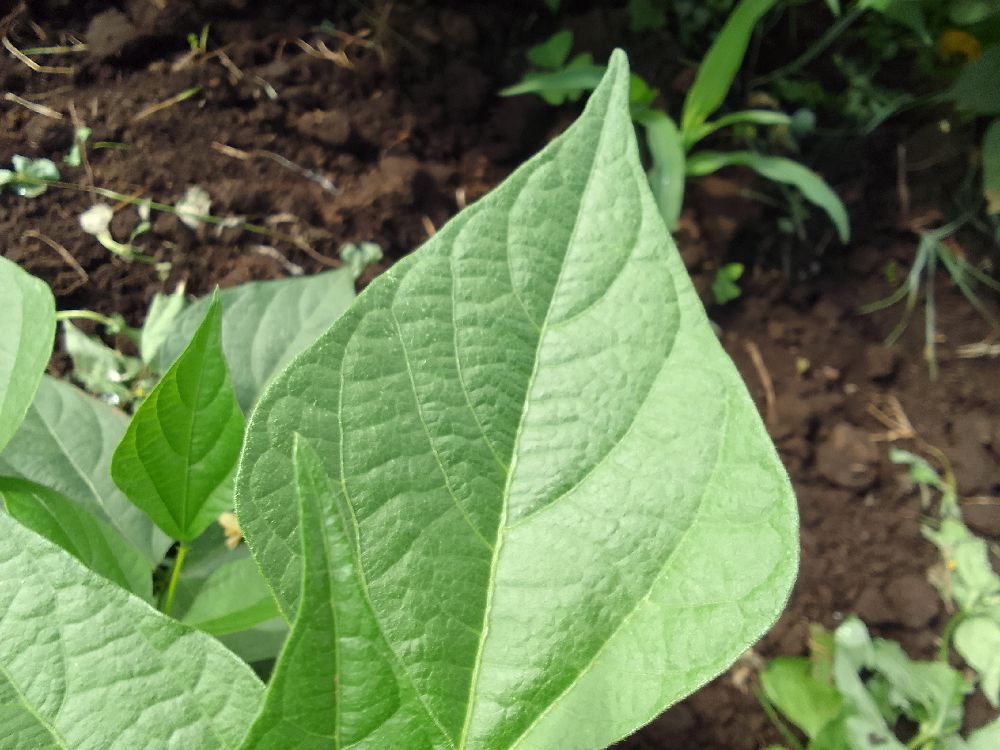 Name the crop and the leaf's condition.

common bean, healthy
